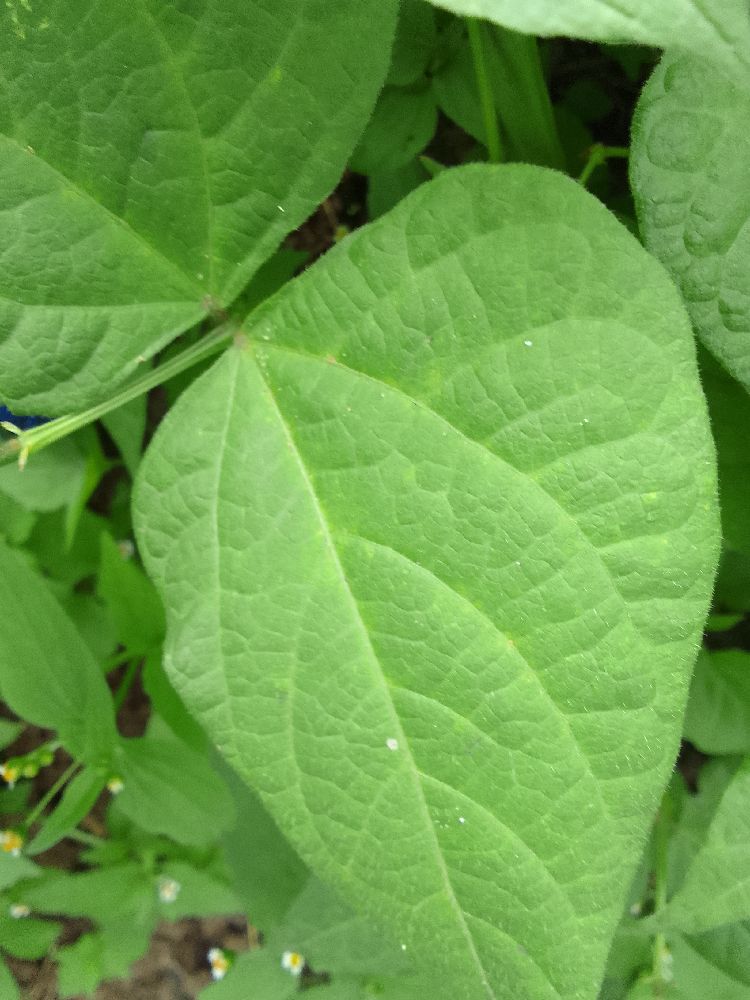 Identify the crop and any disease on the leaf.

common bean, healthy
